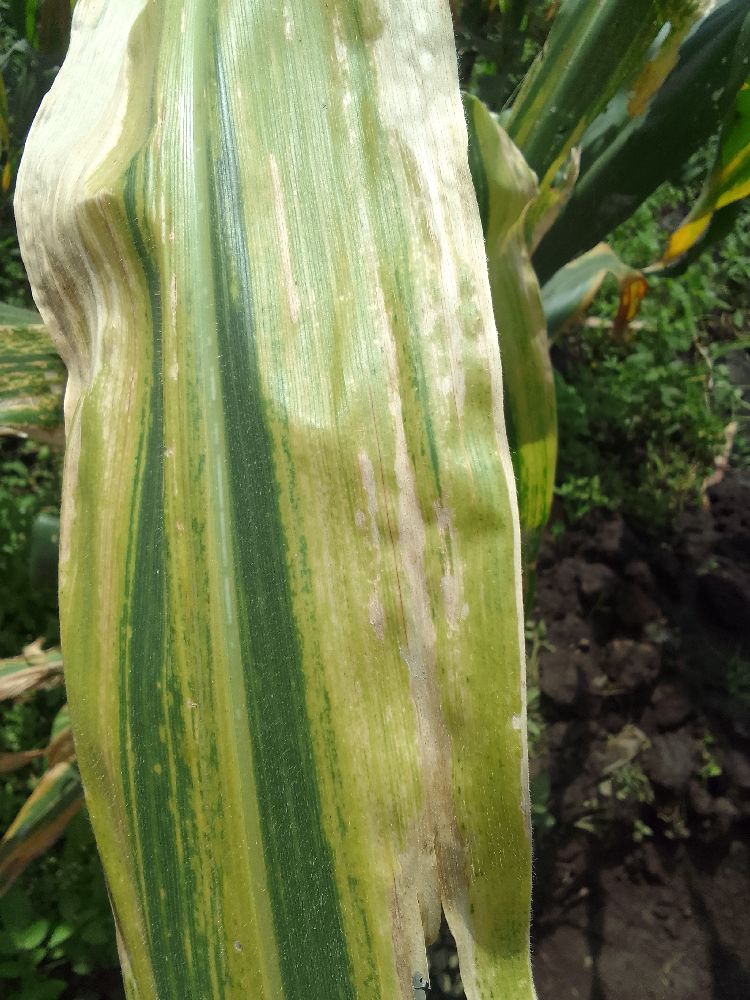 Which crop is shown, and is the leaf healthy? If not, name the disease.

maize, maize lethal necrosis
